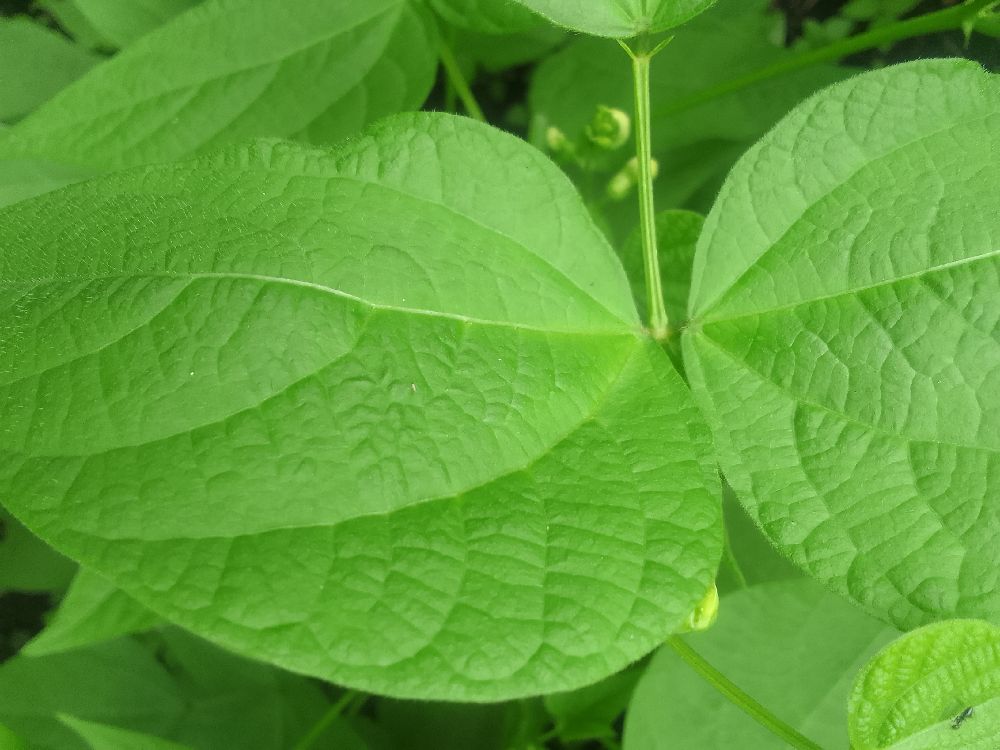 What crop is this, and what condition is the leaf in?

common bean, healthy
